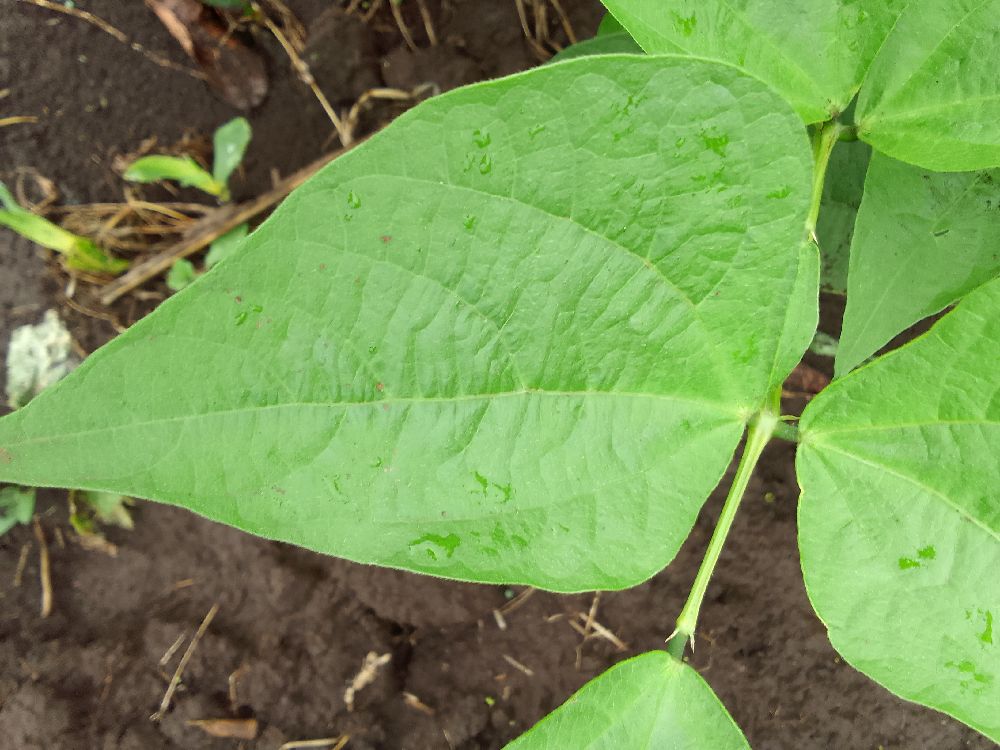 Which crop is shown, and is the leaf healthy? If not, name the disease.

common bean, healthy
